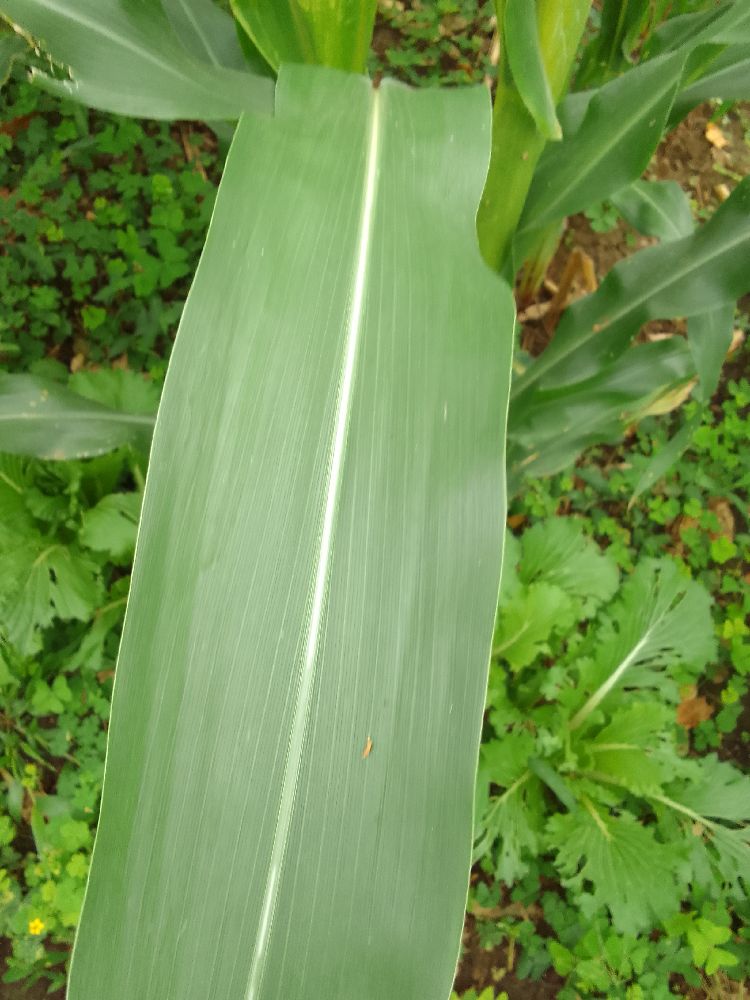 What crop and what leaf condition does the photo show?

maize, healthy
